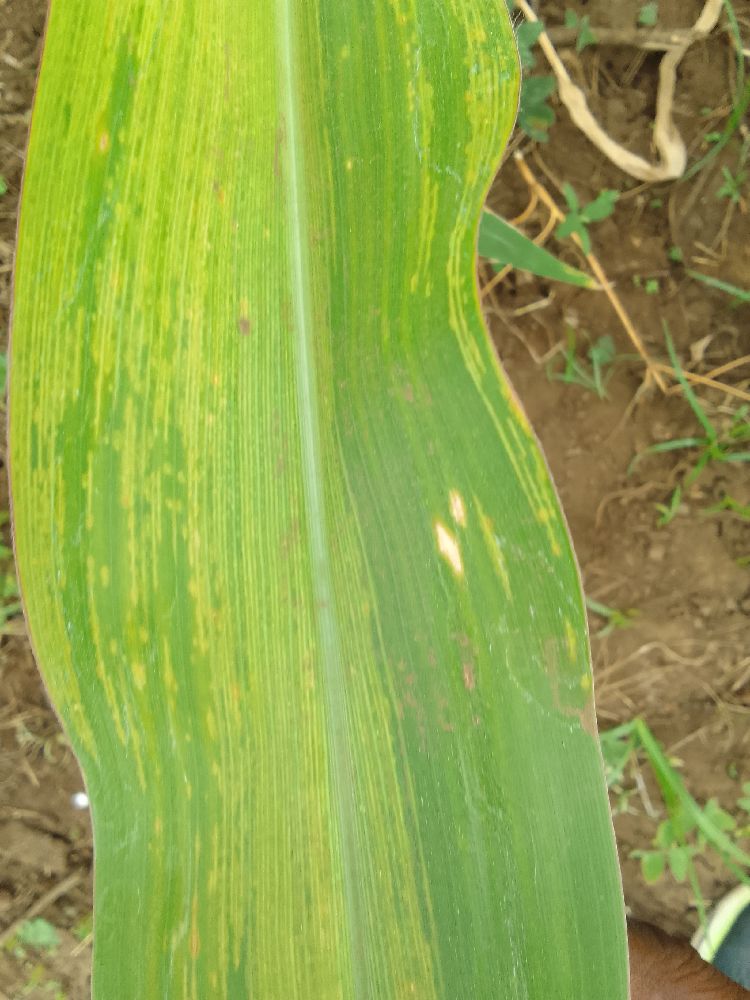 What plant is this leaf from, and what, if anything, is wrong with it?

maize, maize lethal necrosis
